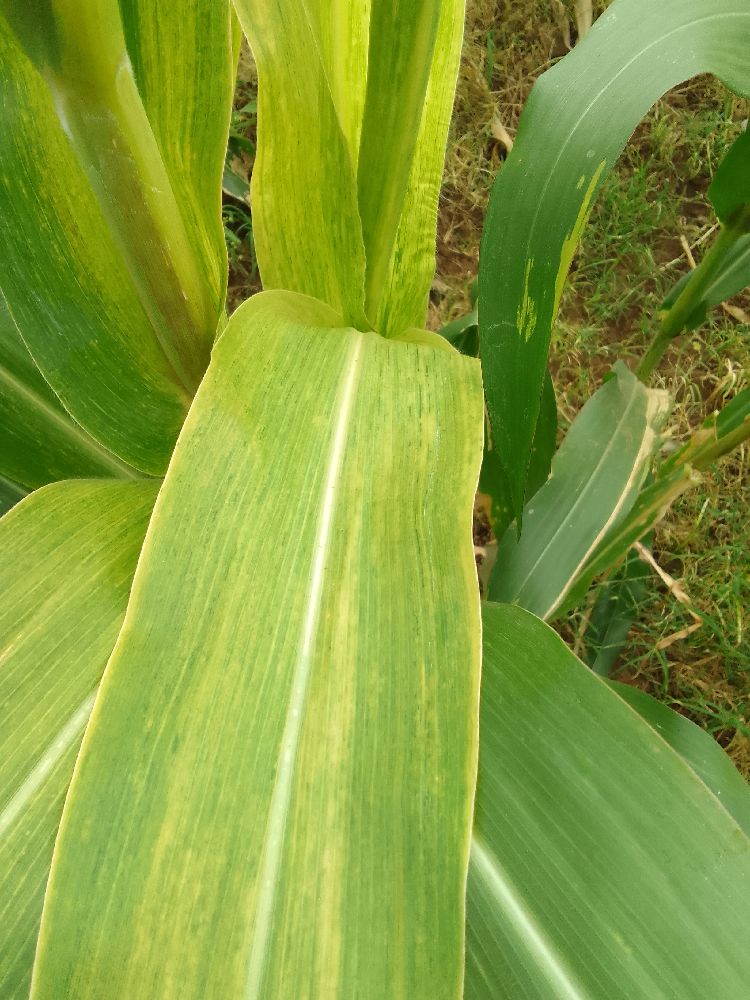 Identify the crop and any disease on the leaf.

maize, maize lethal necrosis
